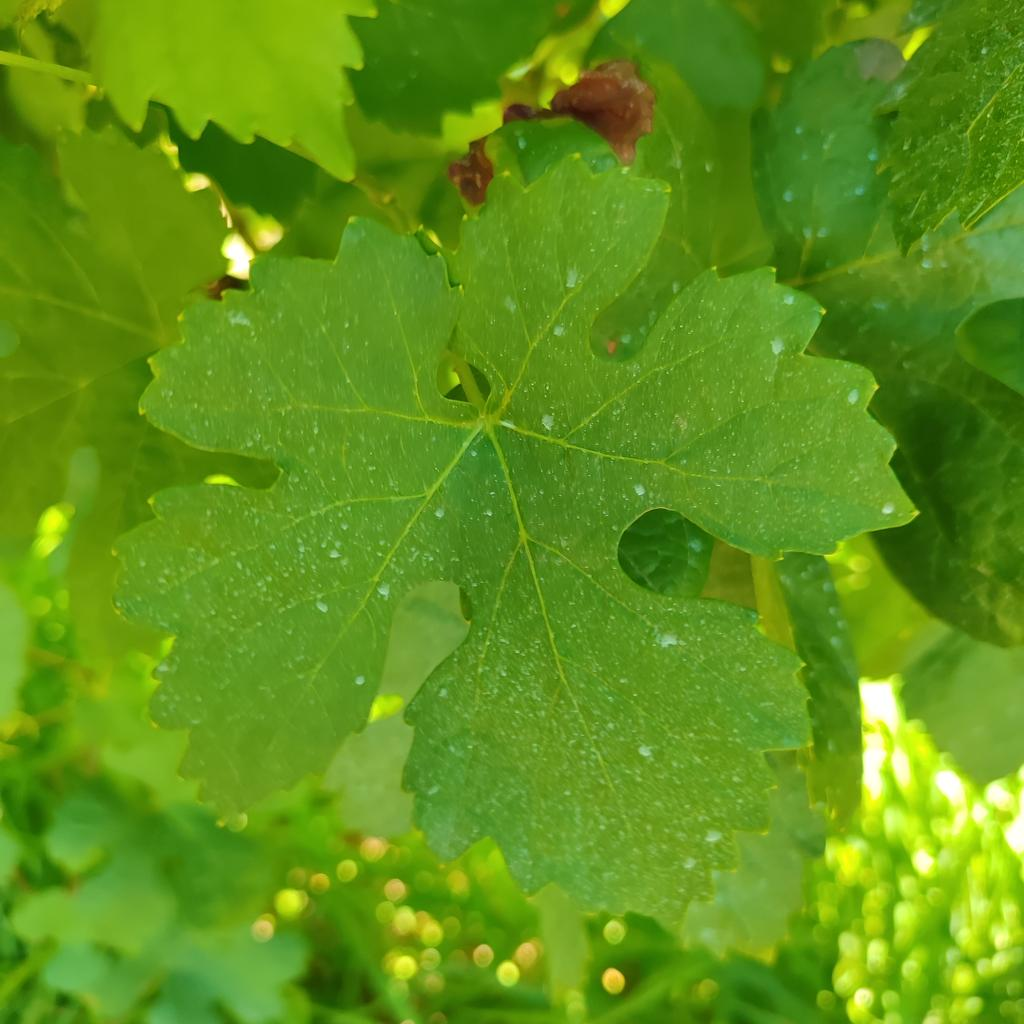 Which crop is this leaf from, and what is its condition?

grapevine, healthy
